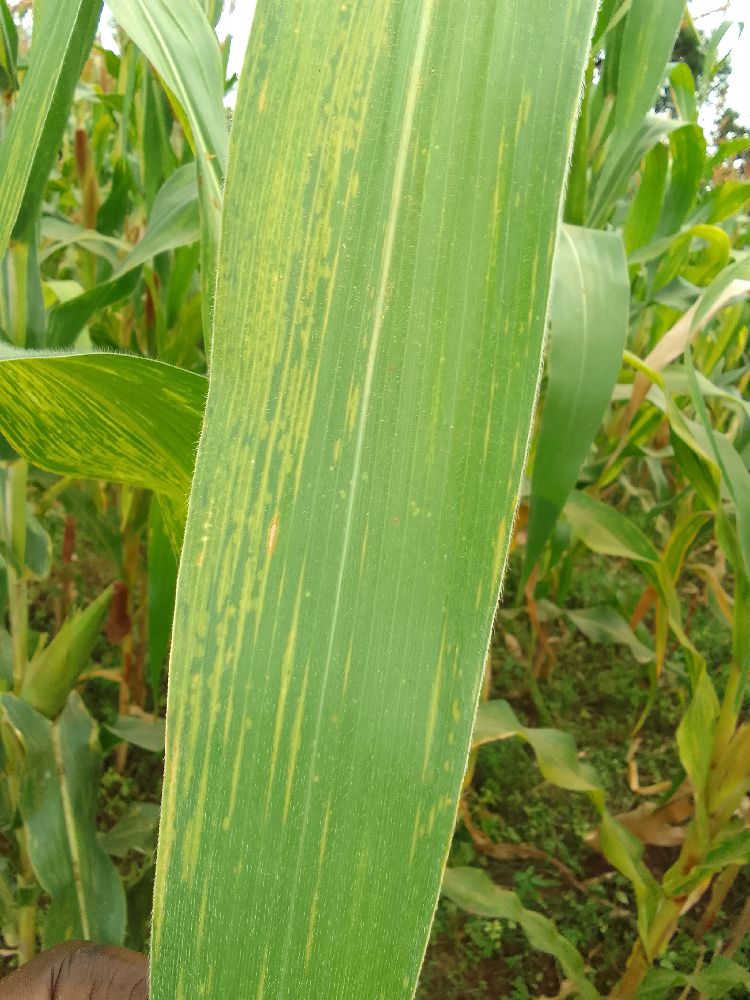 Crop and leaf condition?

maize, maize lethal necrosis
